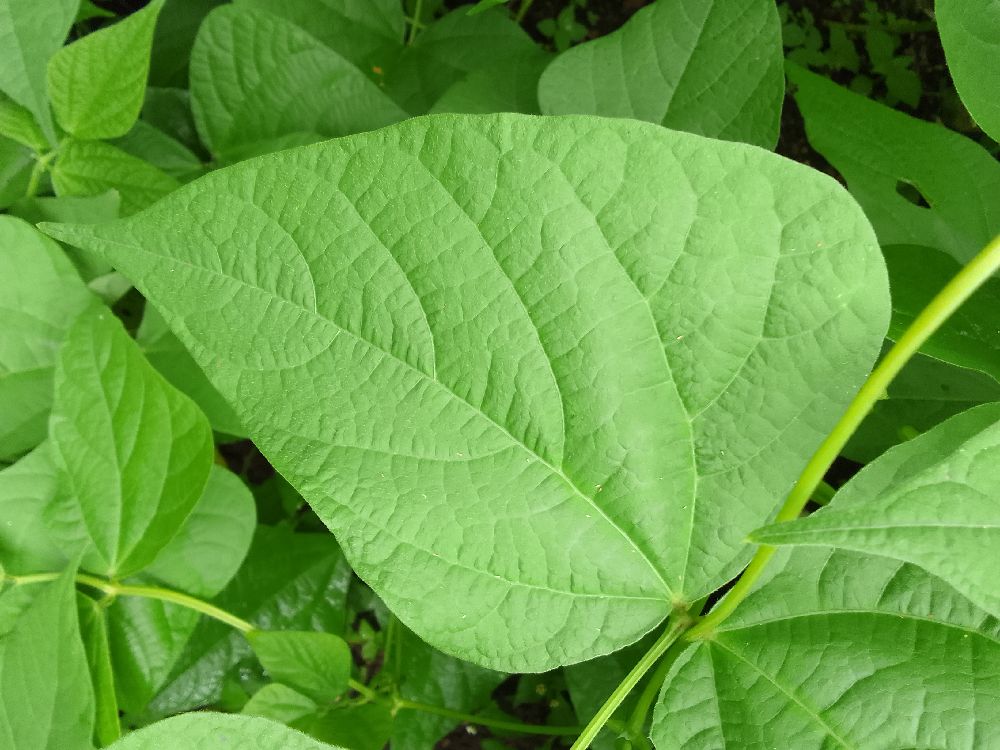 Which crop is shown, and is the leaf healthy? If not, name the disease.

common bean, healthy
